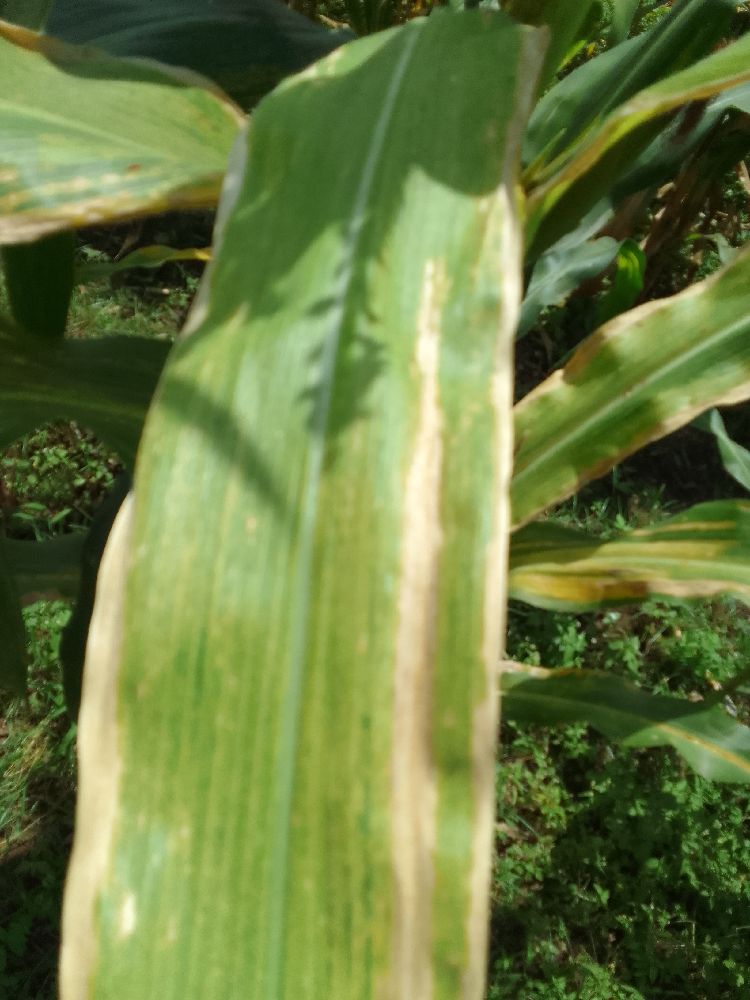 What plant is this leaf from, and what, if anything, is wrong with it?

maize, maize lethal necrosis
